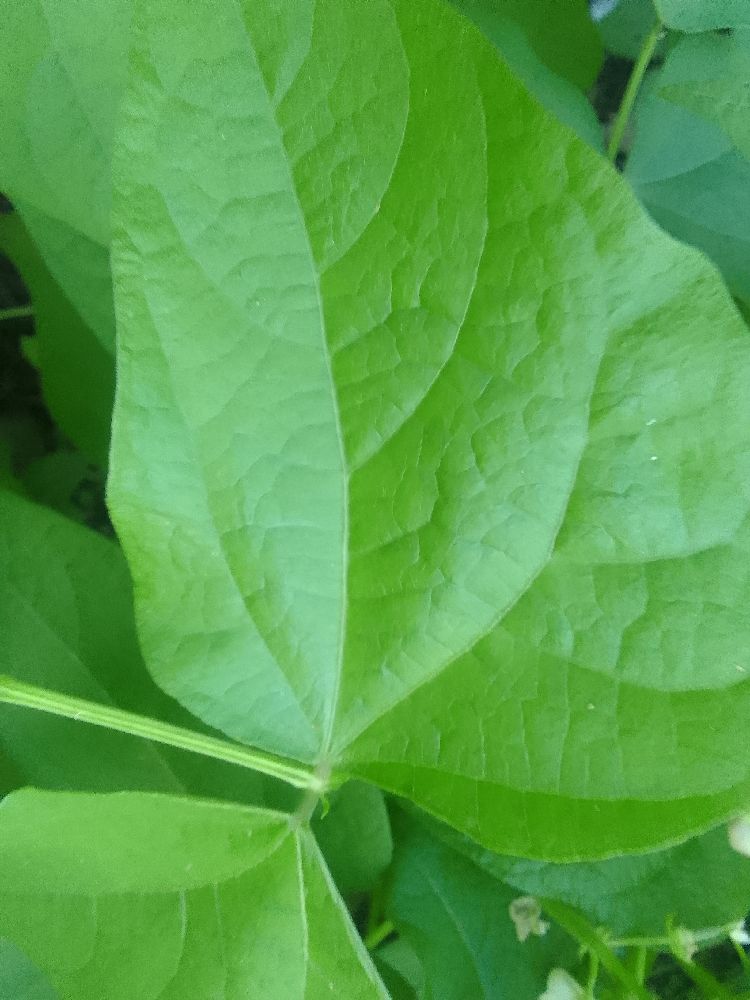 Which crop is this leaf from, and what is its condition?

common bean, healthy
